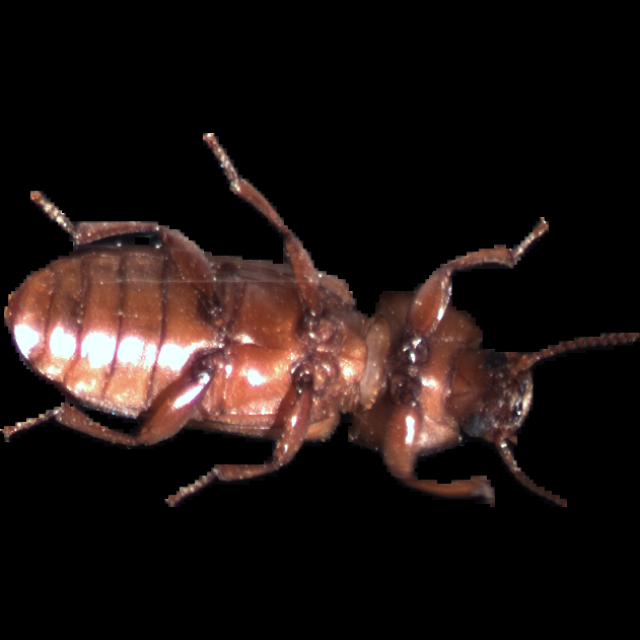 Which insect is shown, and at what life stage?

mealworm beetle
